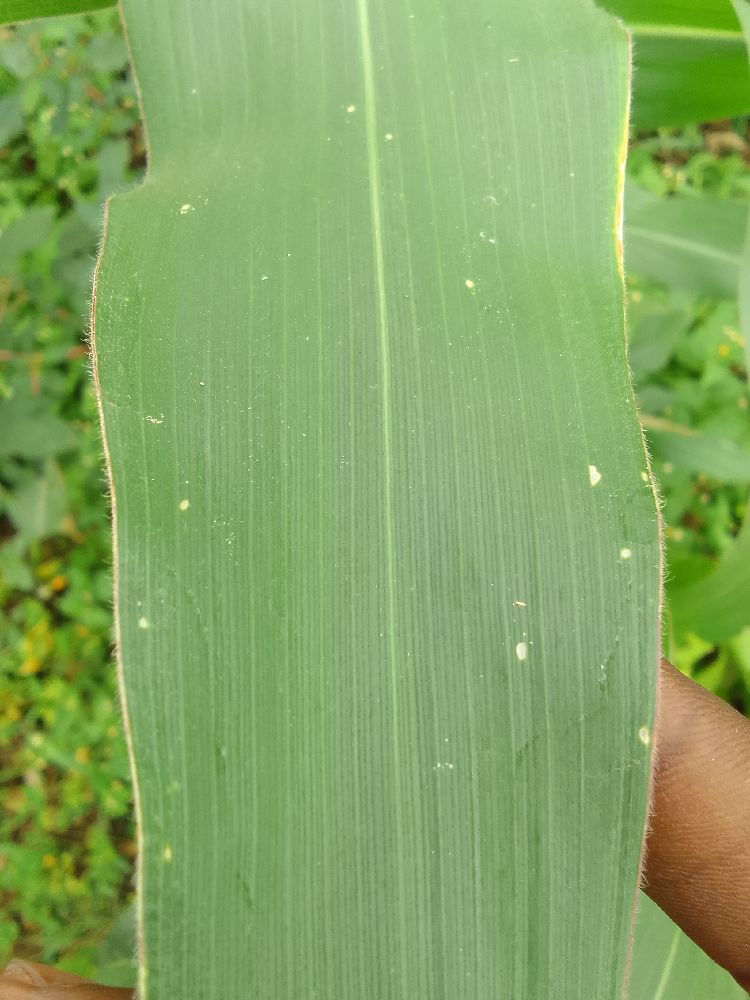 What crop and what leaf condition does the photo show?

maize, healthy
